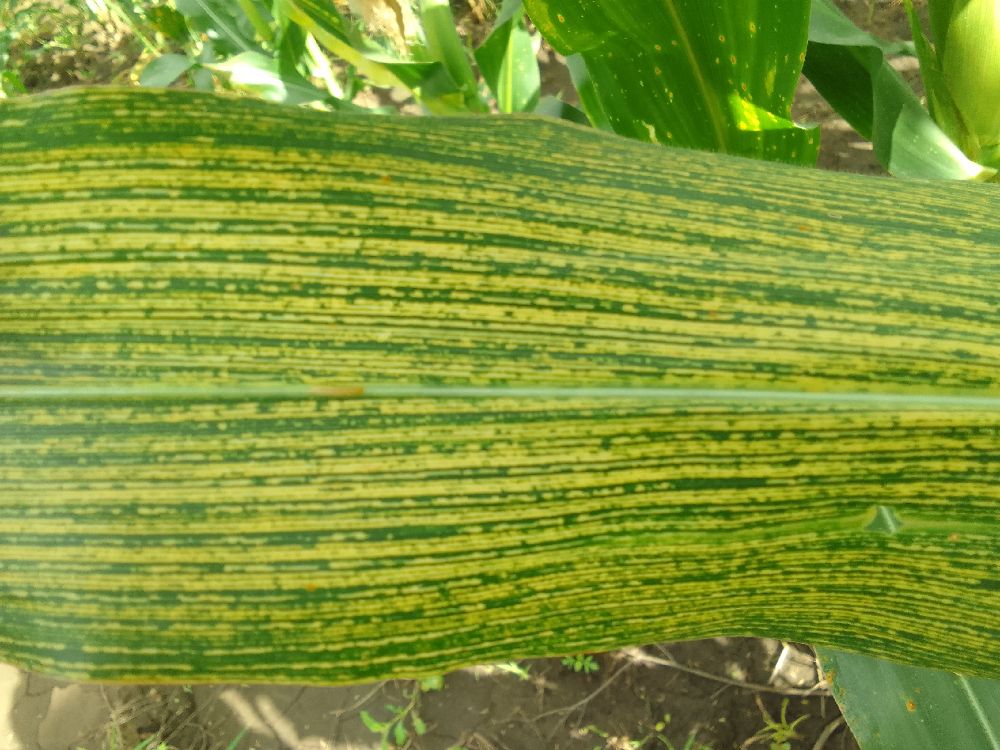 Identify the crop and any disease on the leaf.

maize, maize streak virus
